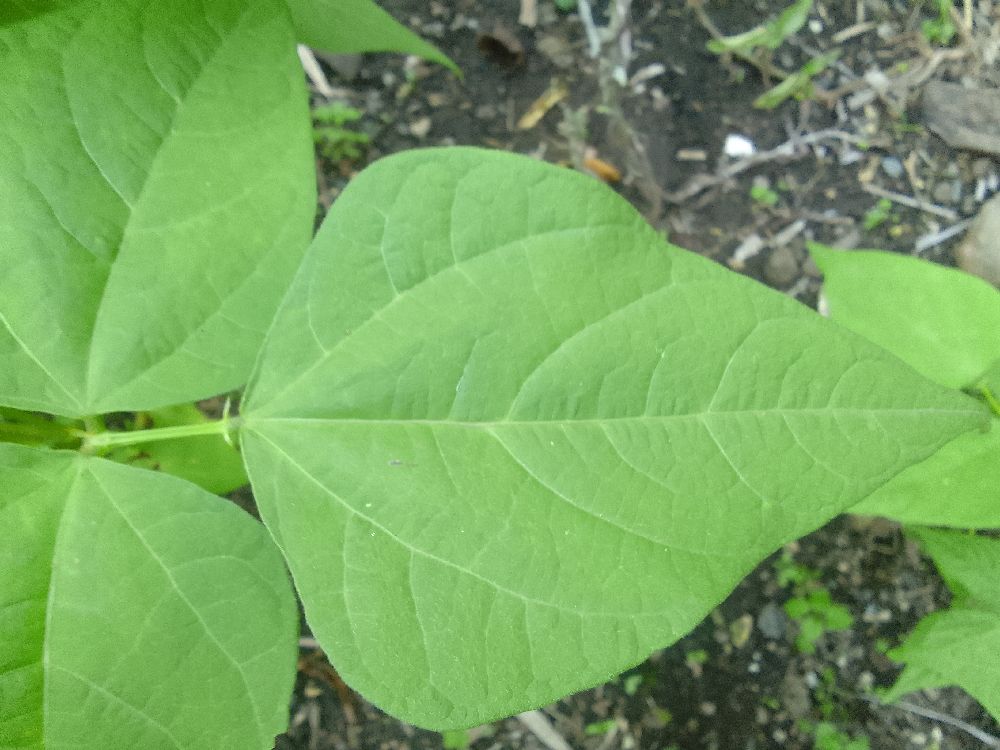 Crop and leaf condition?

common bean, healthy
